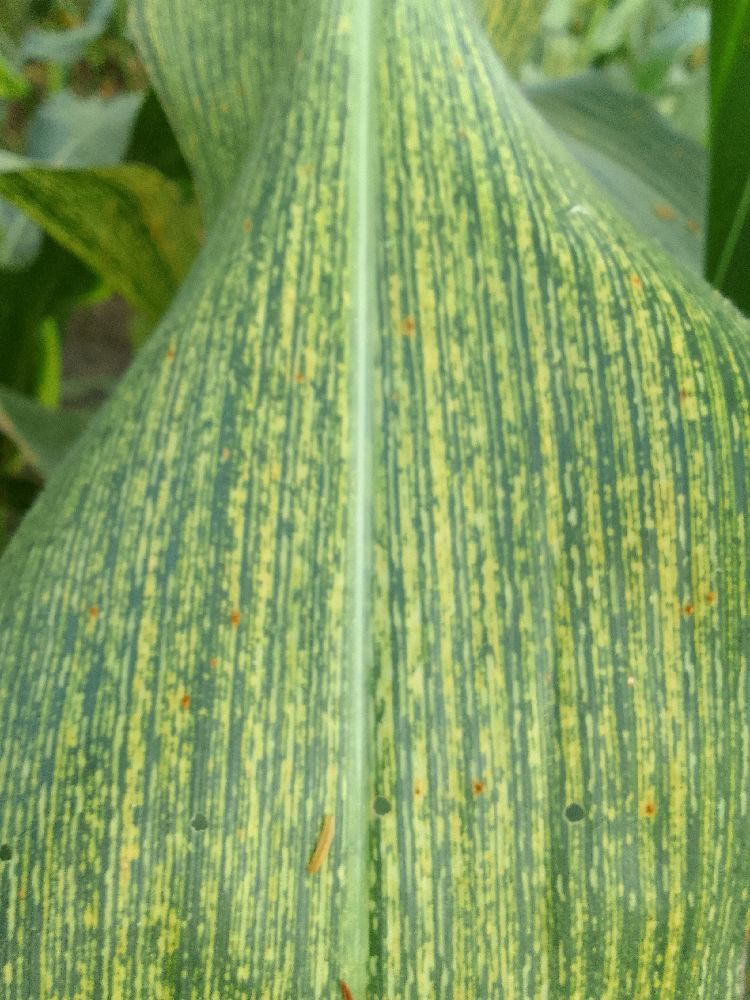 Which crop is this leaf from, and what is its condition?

maize, maize streak virus
